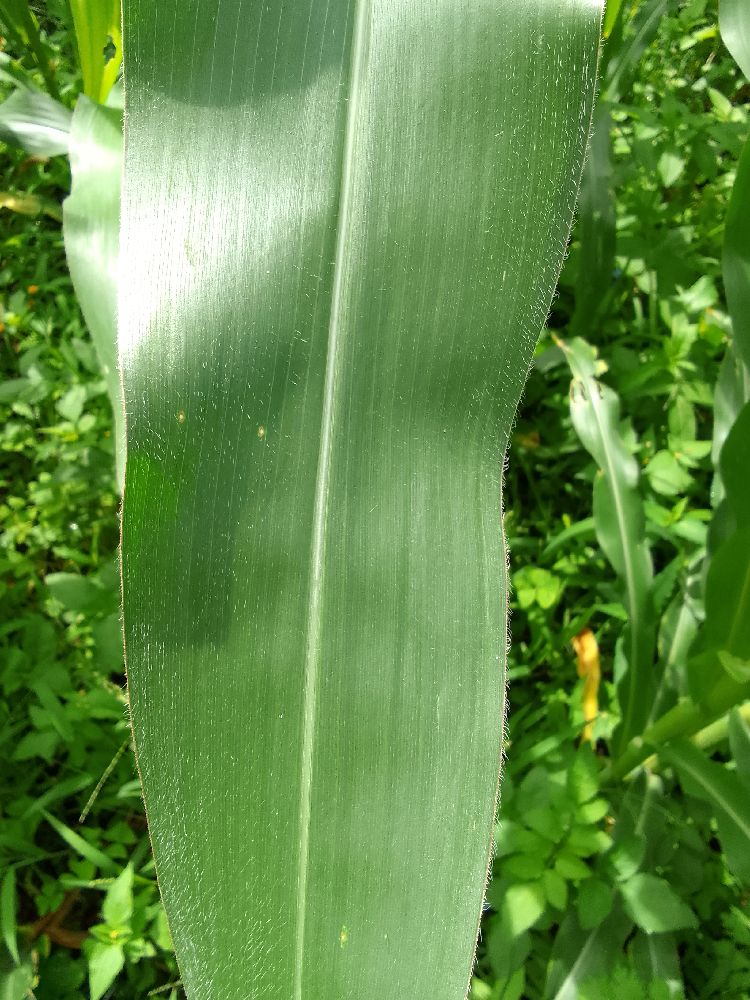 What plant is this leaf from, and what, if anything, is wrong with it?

maize, healthy
